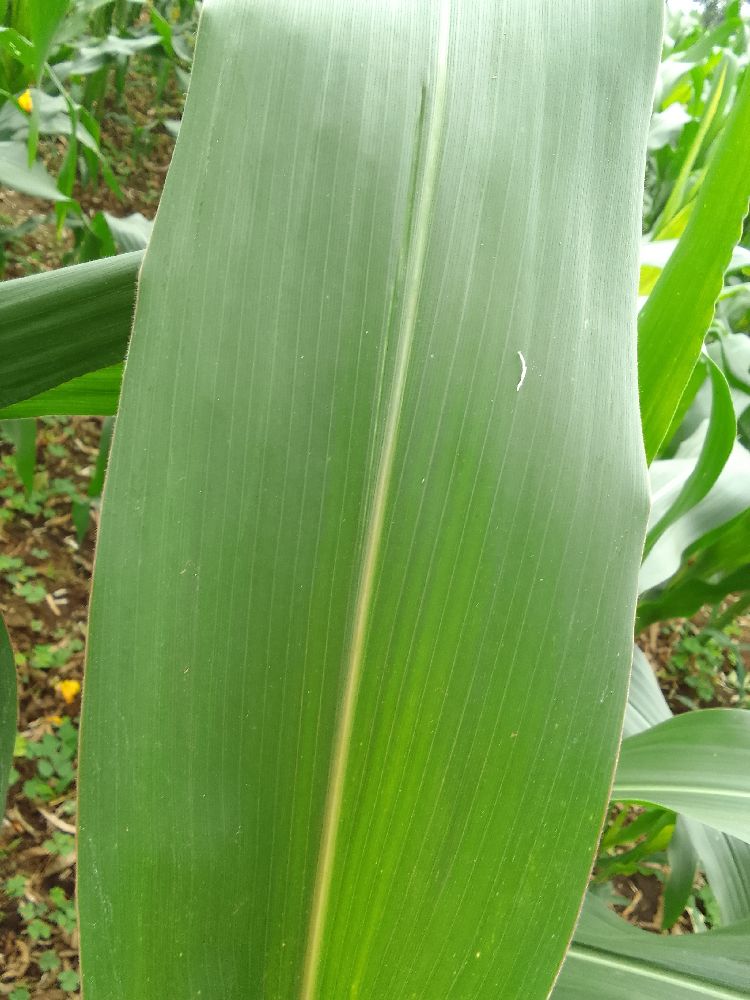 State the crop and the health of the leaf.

maize, healthy
